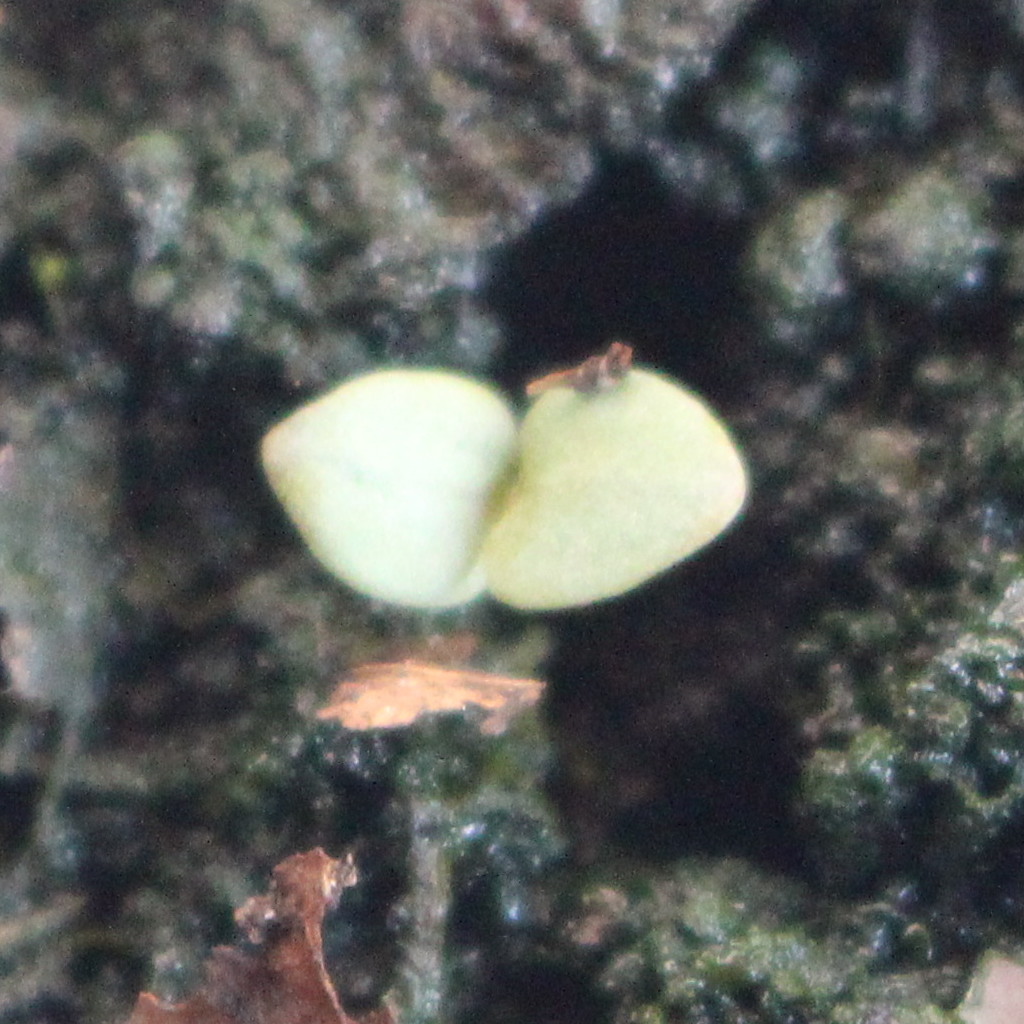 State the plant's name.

Veronica persica
